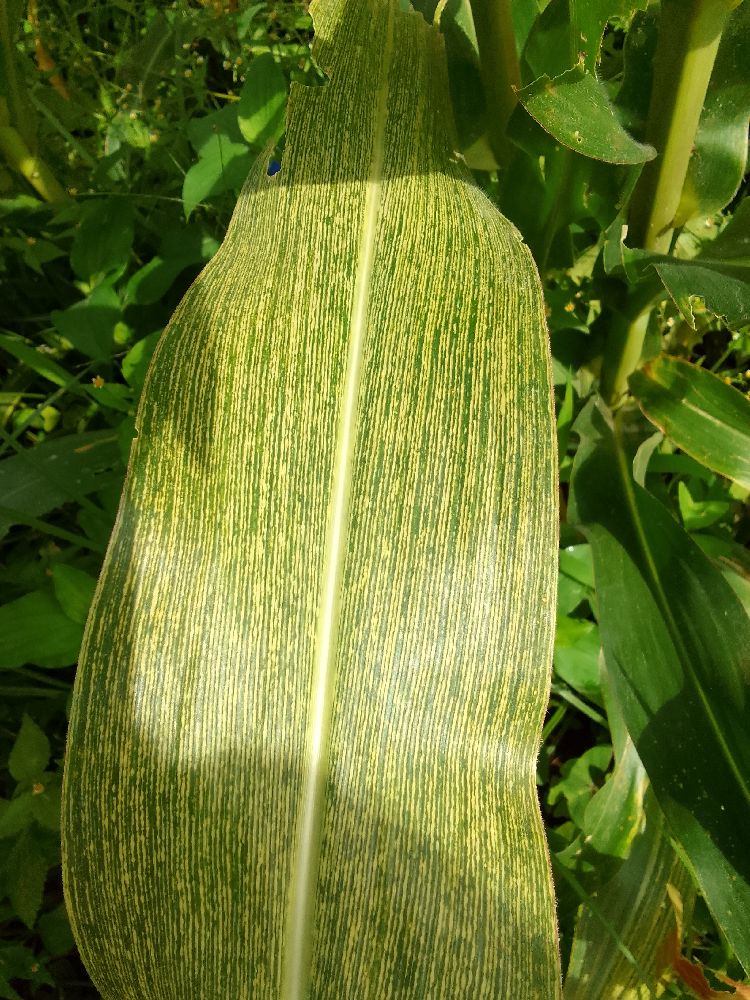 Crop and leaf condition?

maize, maize streak virus
